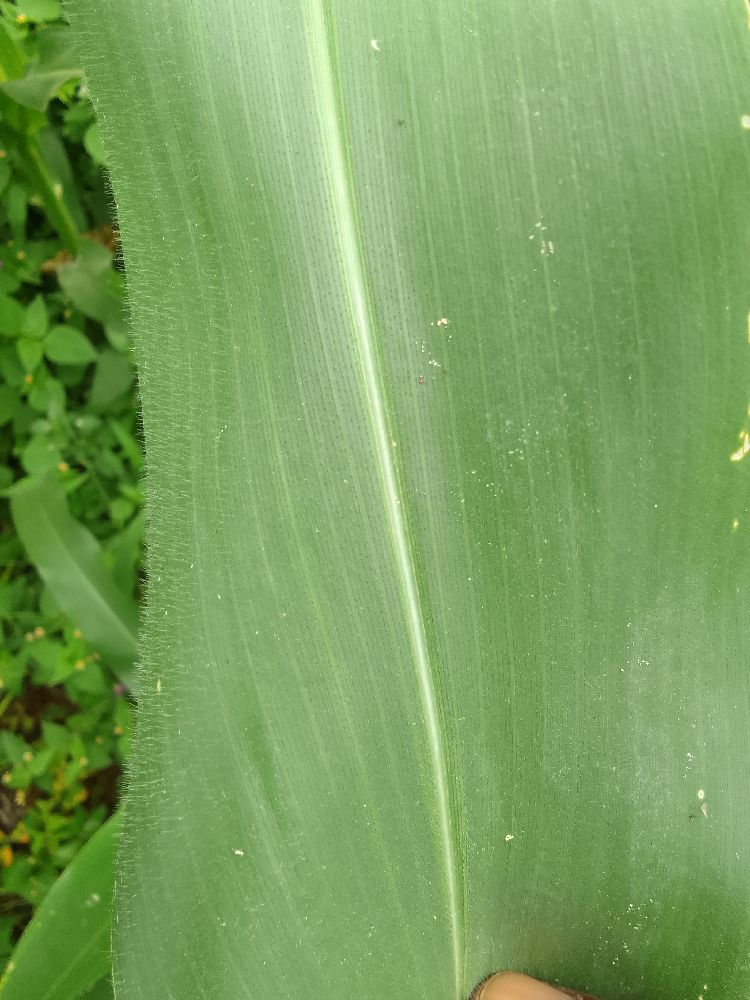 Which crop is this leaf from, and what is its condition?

maize, healthy
